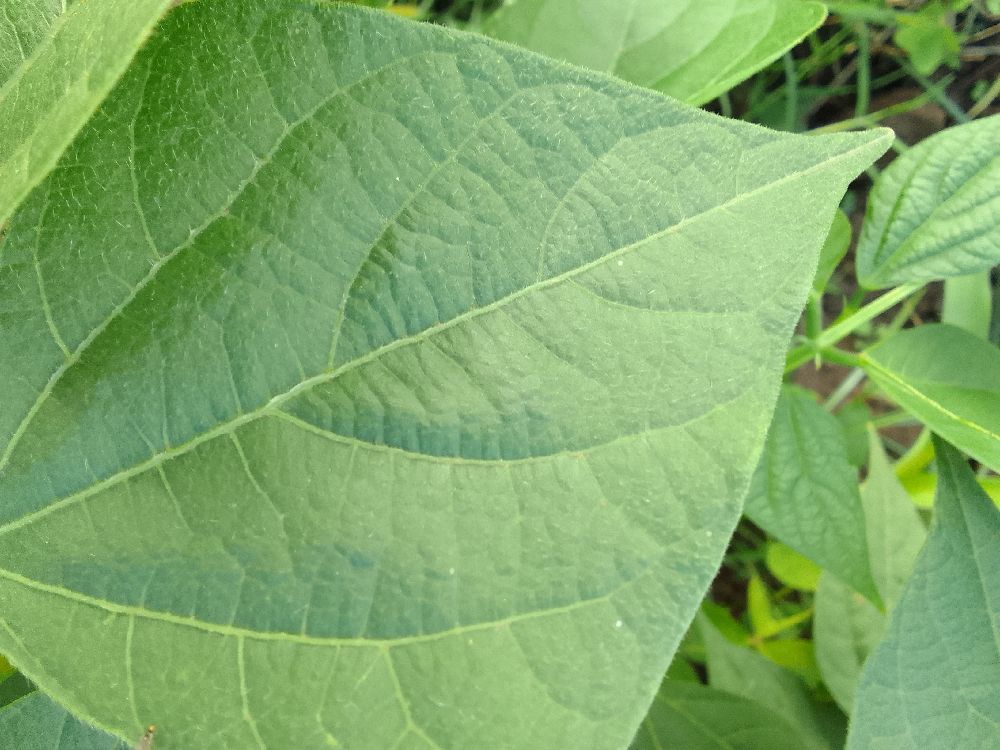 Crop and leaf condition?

common bean, healthy
